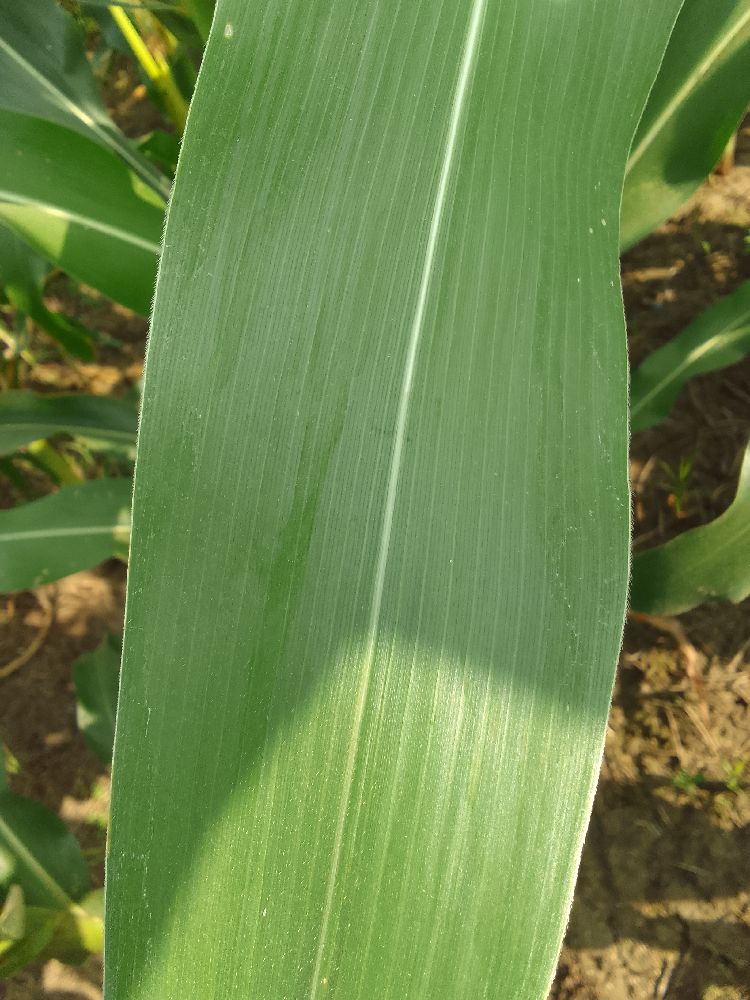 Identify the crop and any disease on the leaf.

maize, healthy
